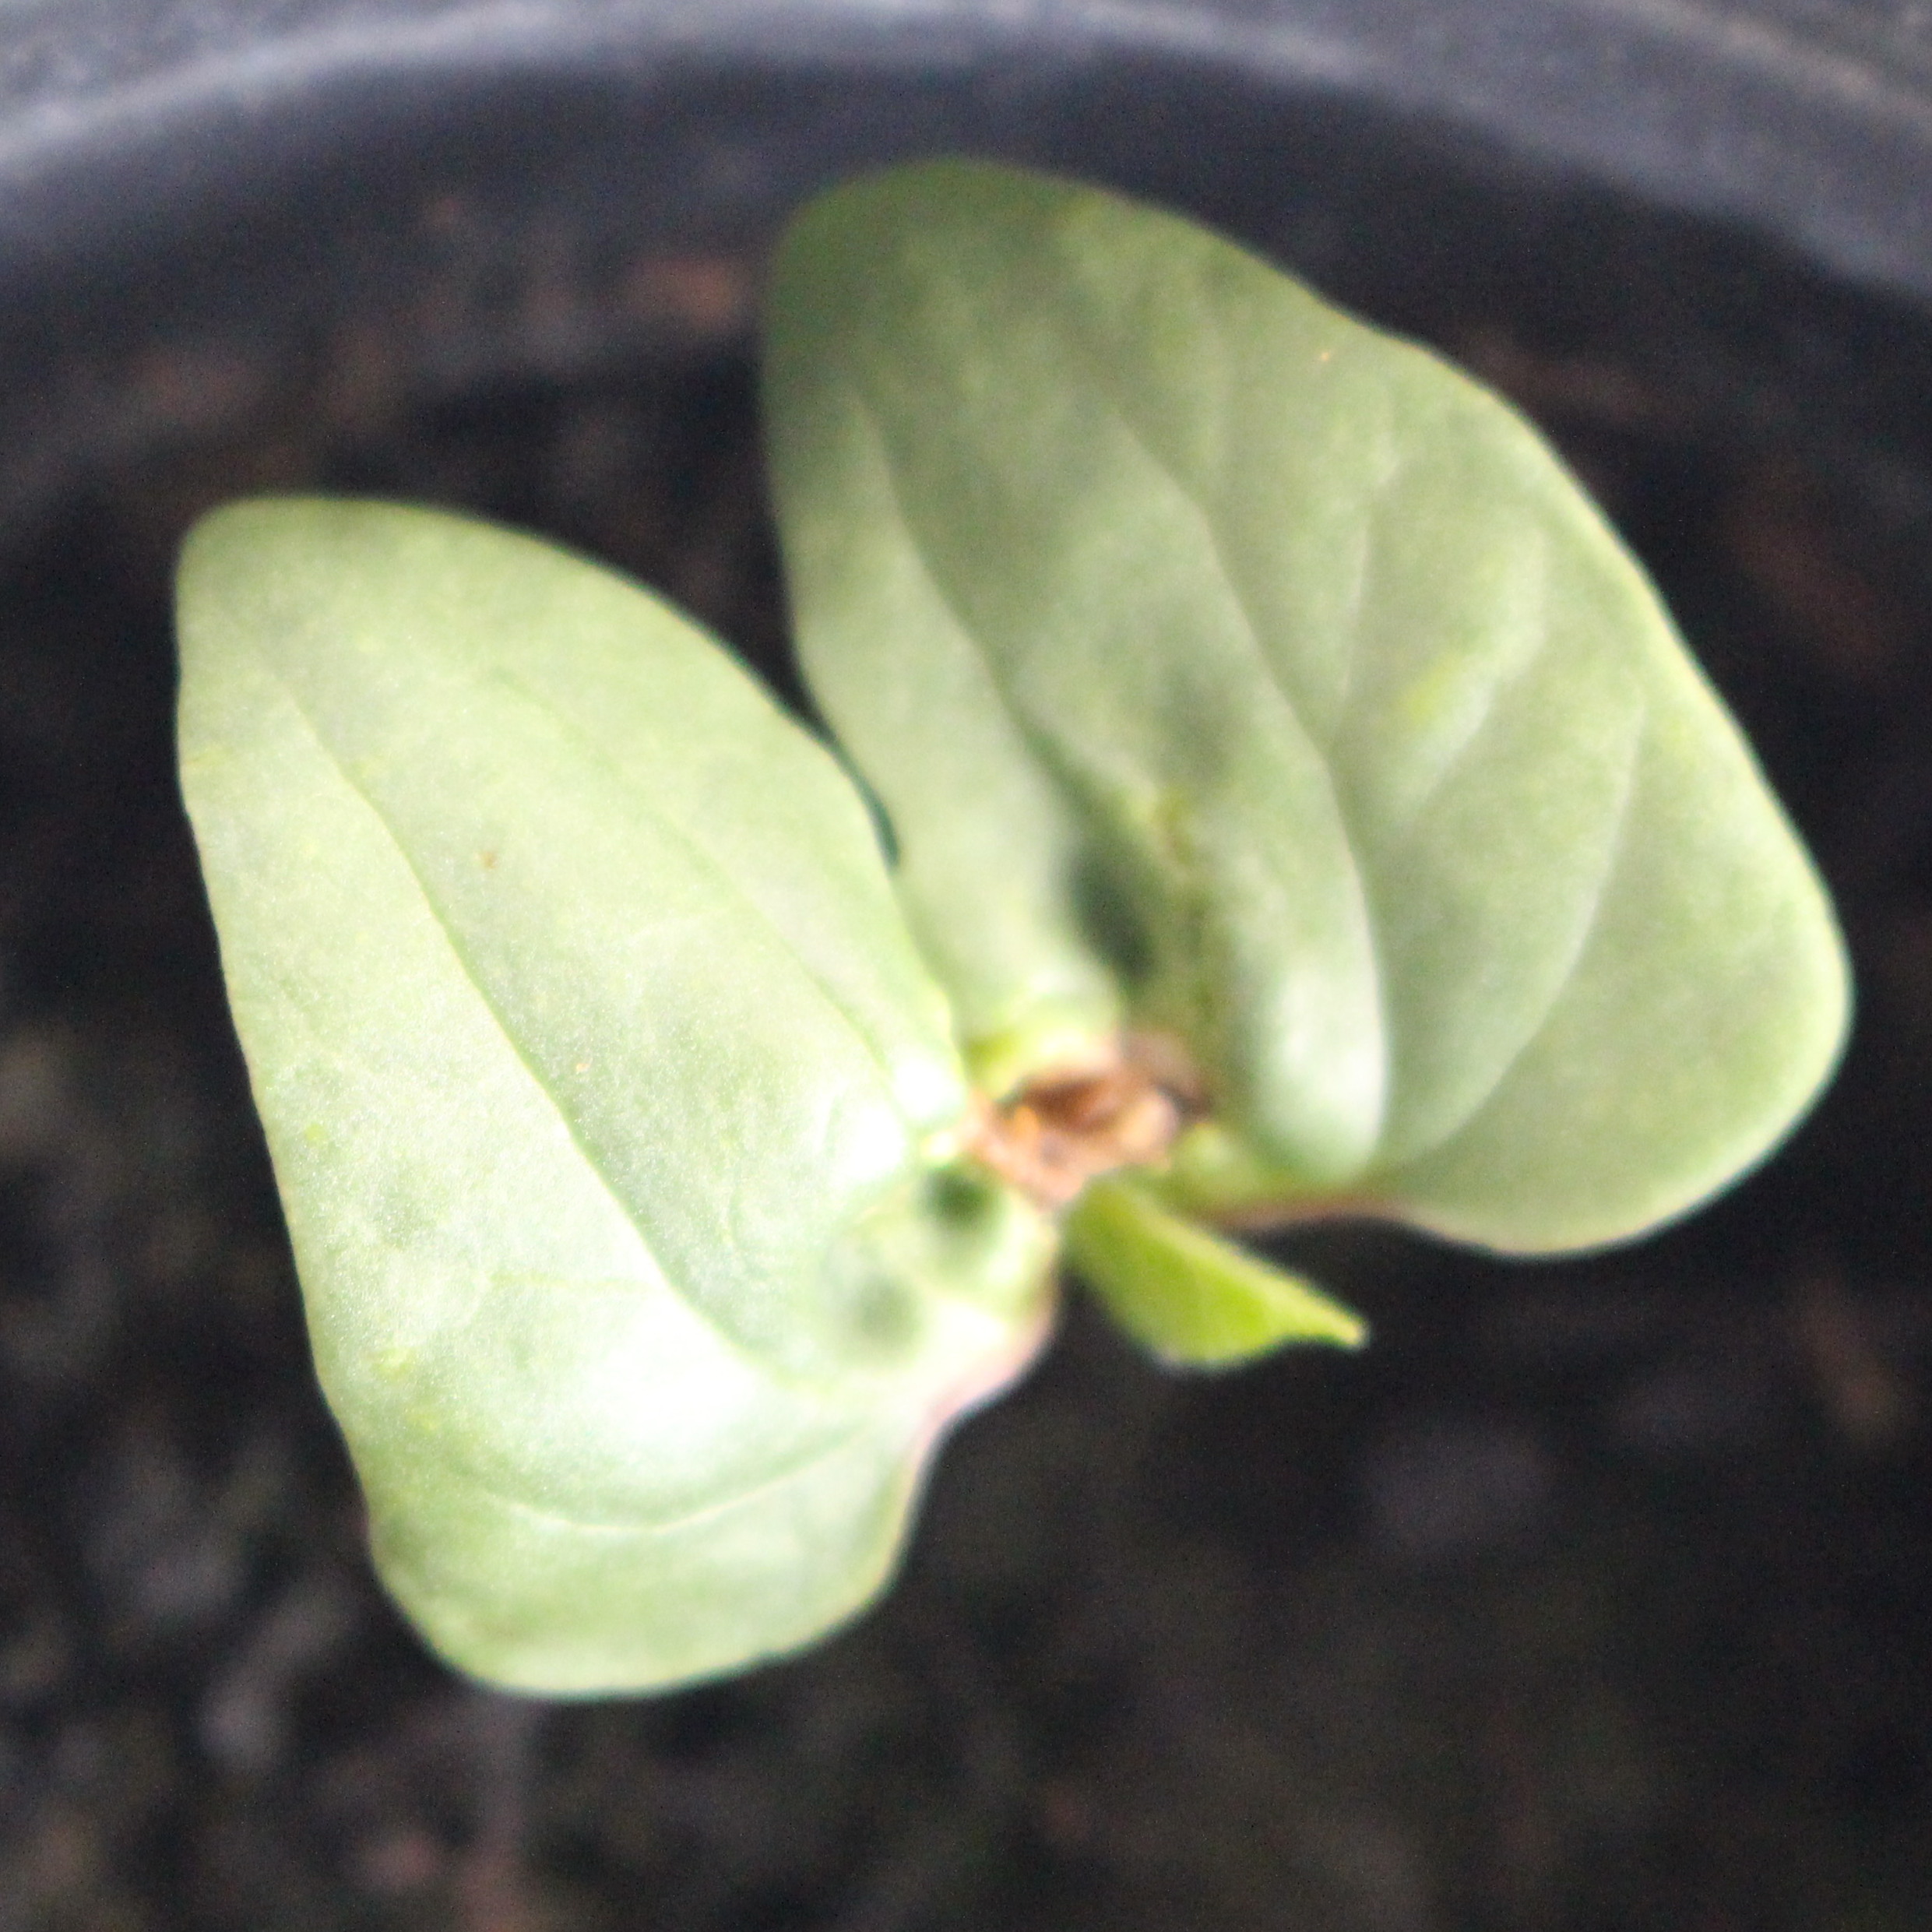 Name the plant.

Convolvulus arvensis
